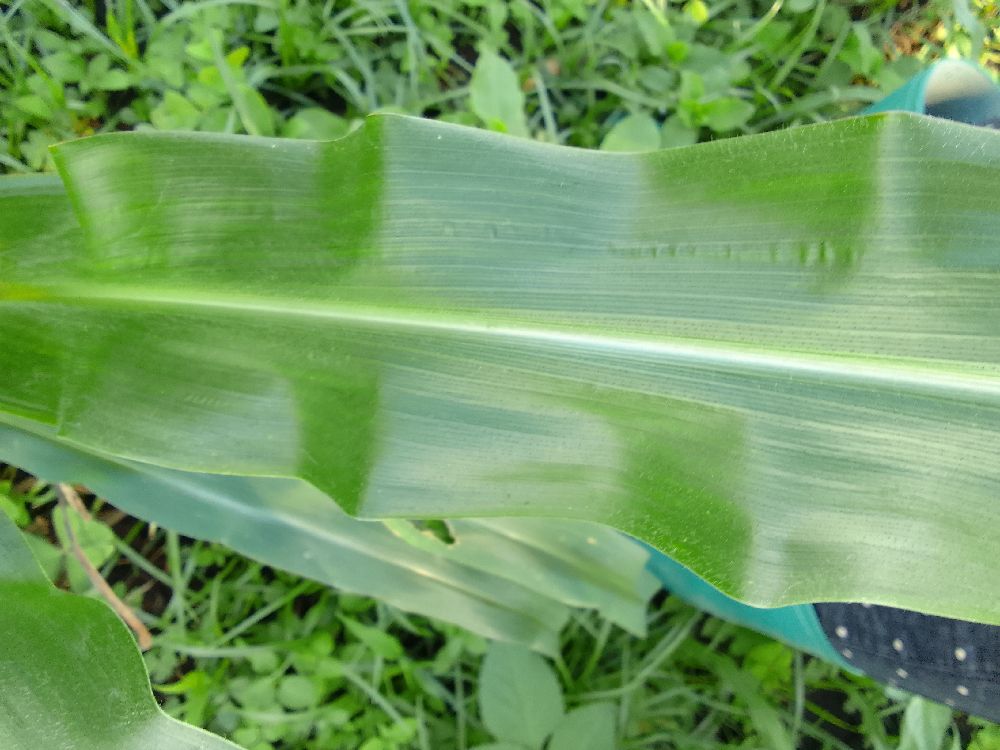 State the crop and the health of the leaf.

maize, healthy
